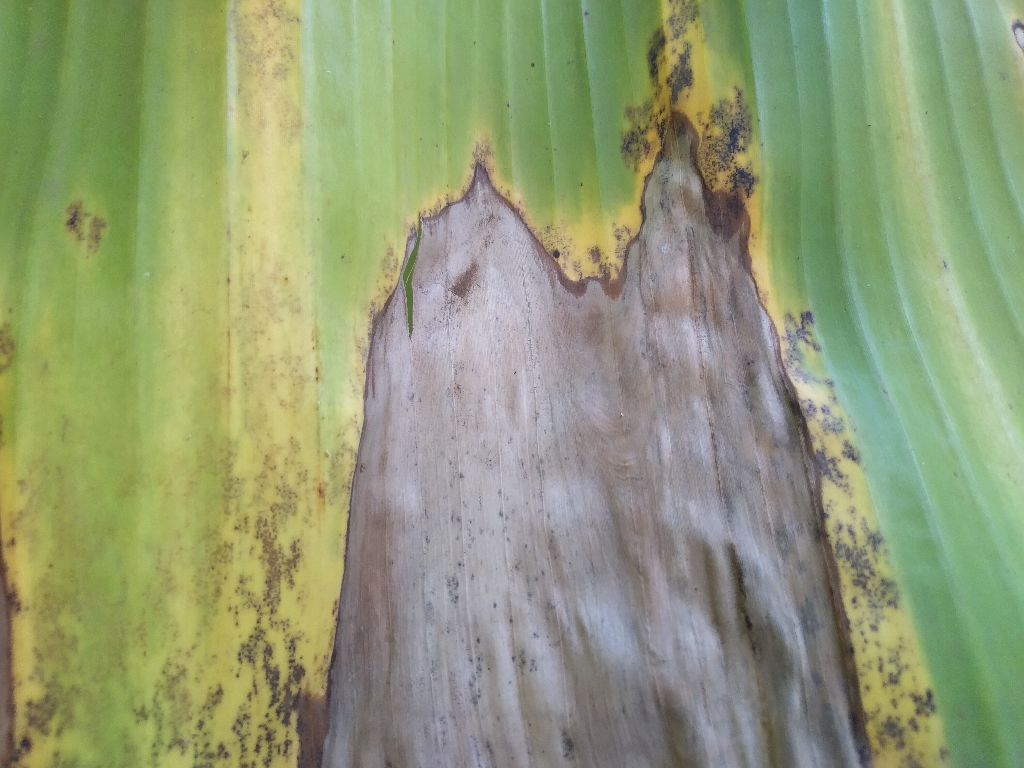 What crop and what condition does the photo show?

banana, black sigatoka
